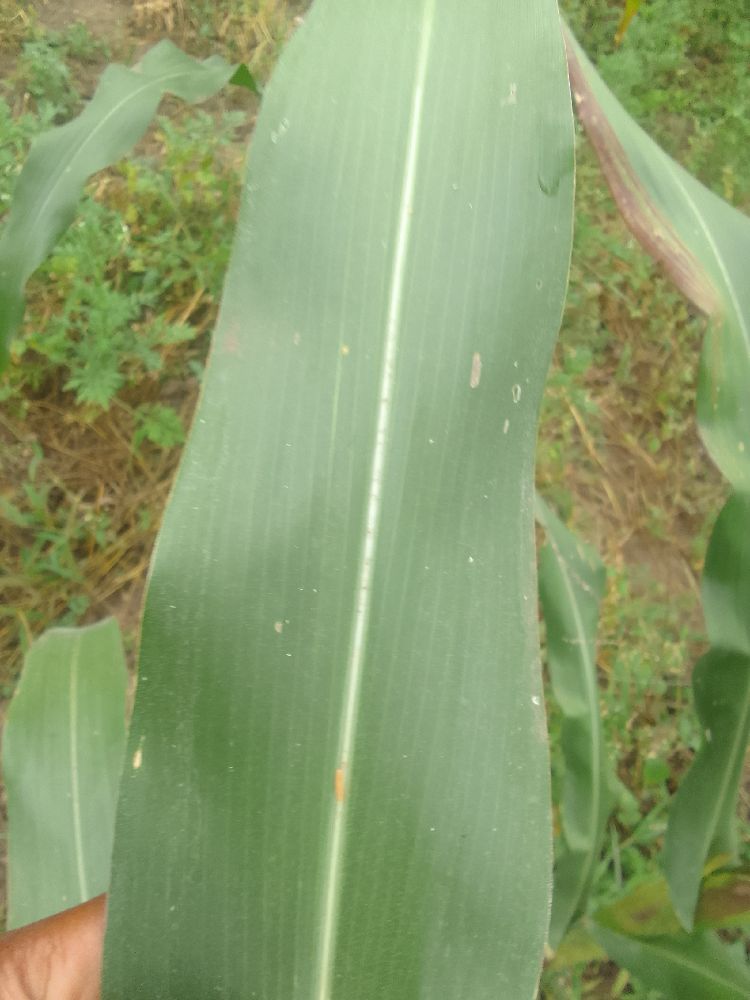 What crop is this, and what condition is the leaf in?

maize, healthy
